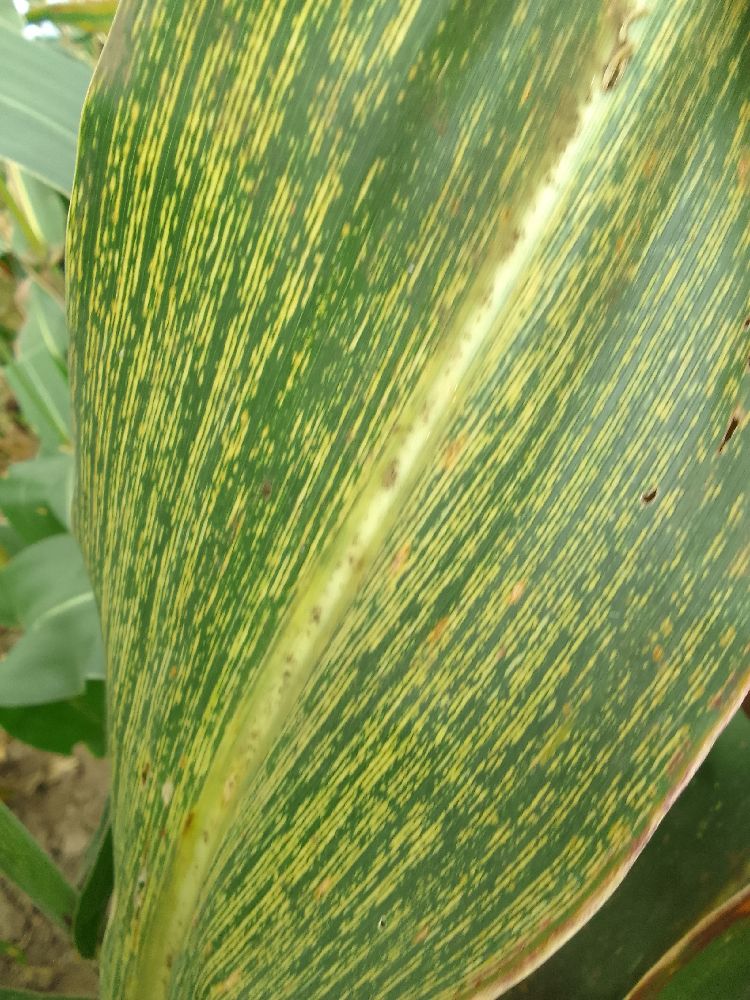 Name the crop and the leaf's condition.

maize, maize streak virus
